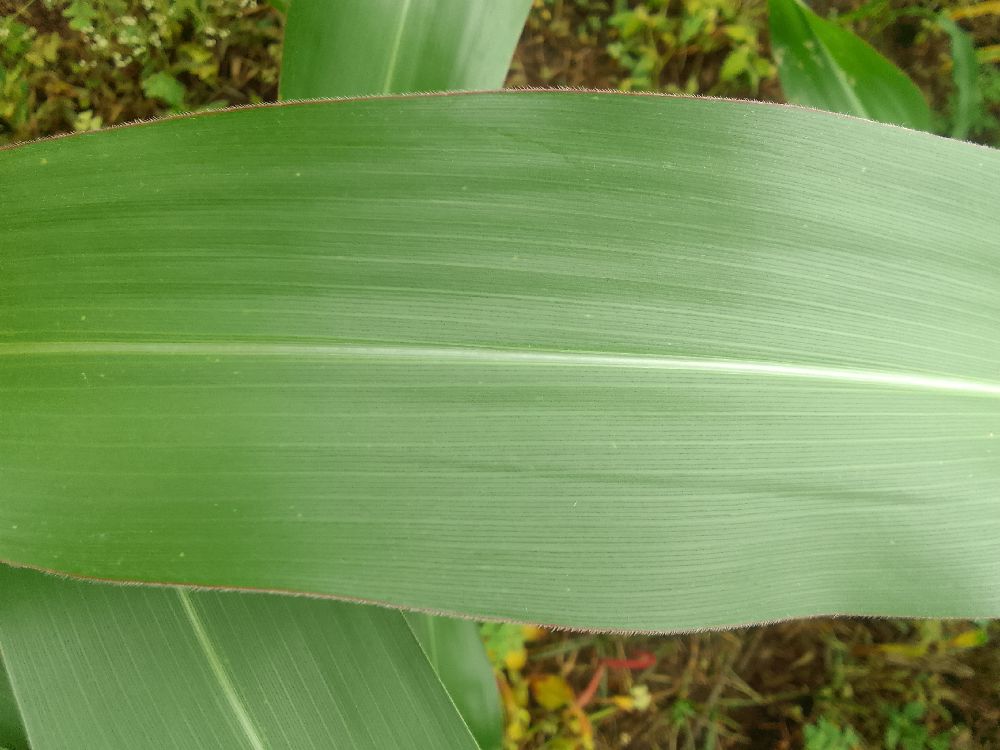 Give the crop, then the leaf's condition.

maize, healthy
